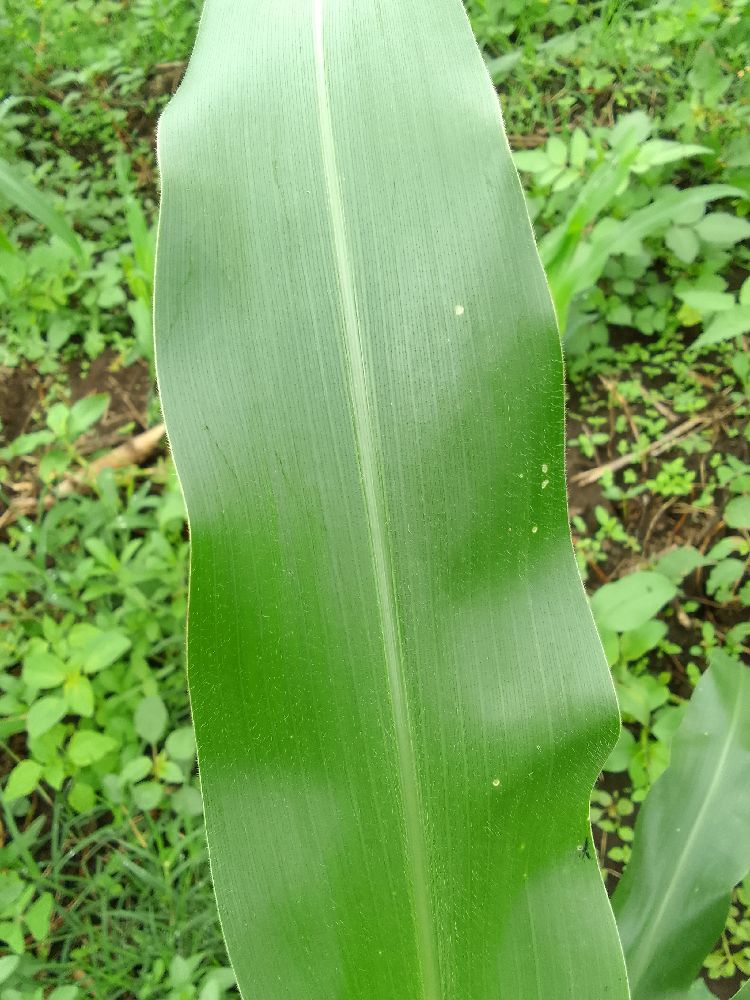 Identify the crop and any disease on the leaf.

maize, healthy
